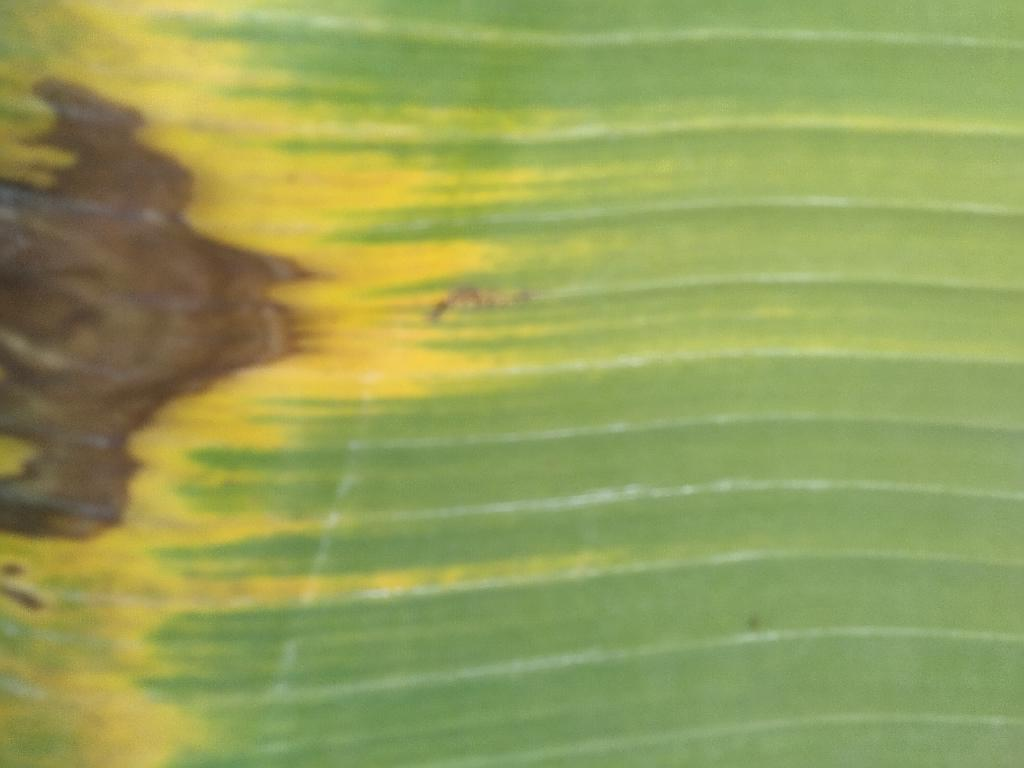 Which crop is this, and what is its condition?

banana, fusarium wilt race 1
